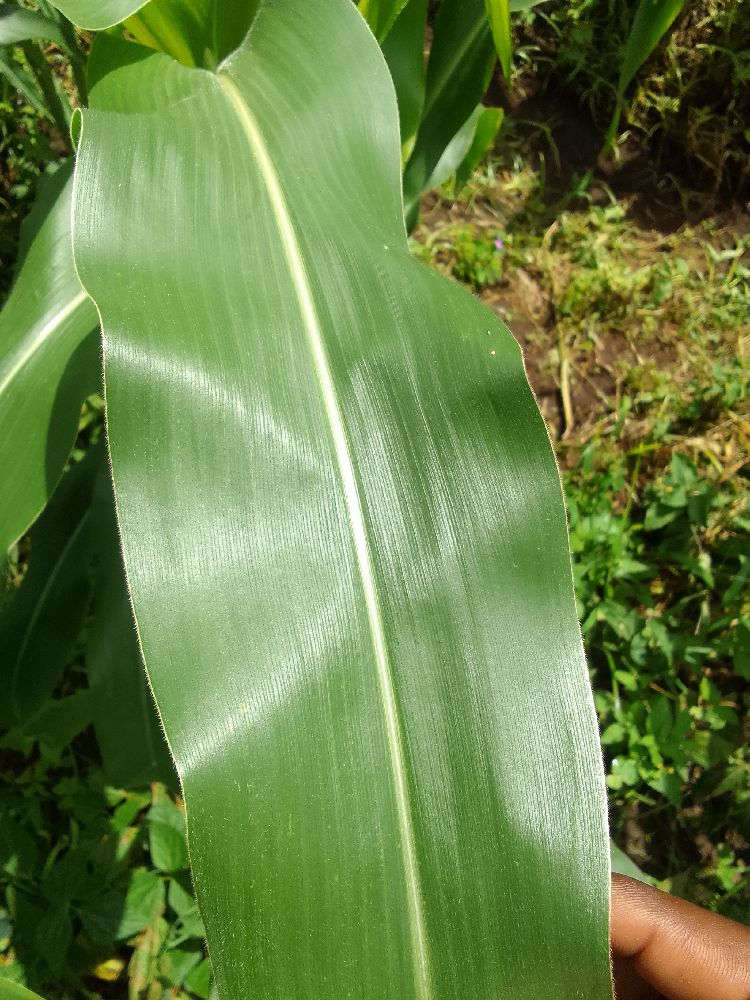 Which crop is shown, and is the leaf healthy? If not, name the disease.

maize, healthy
